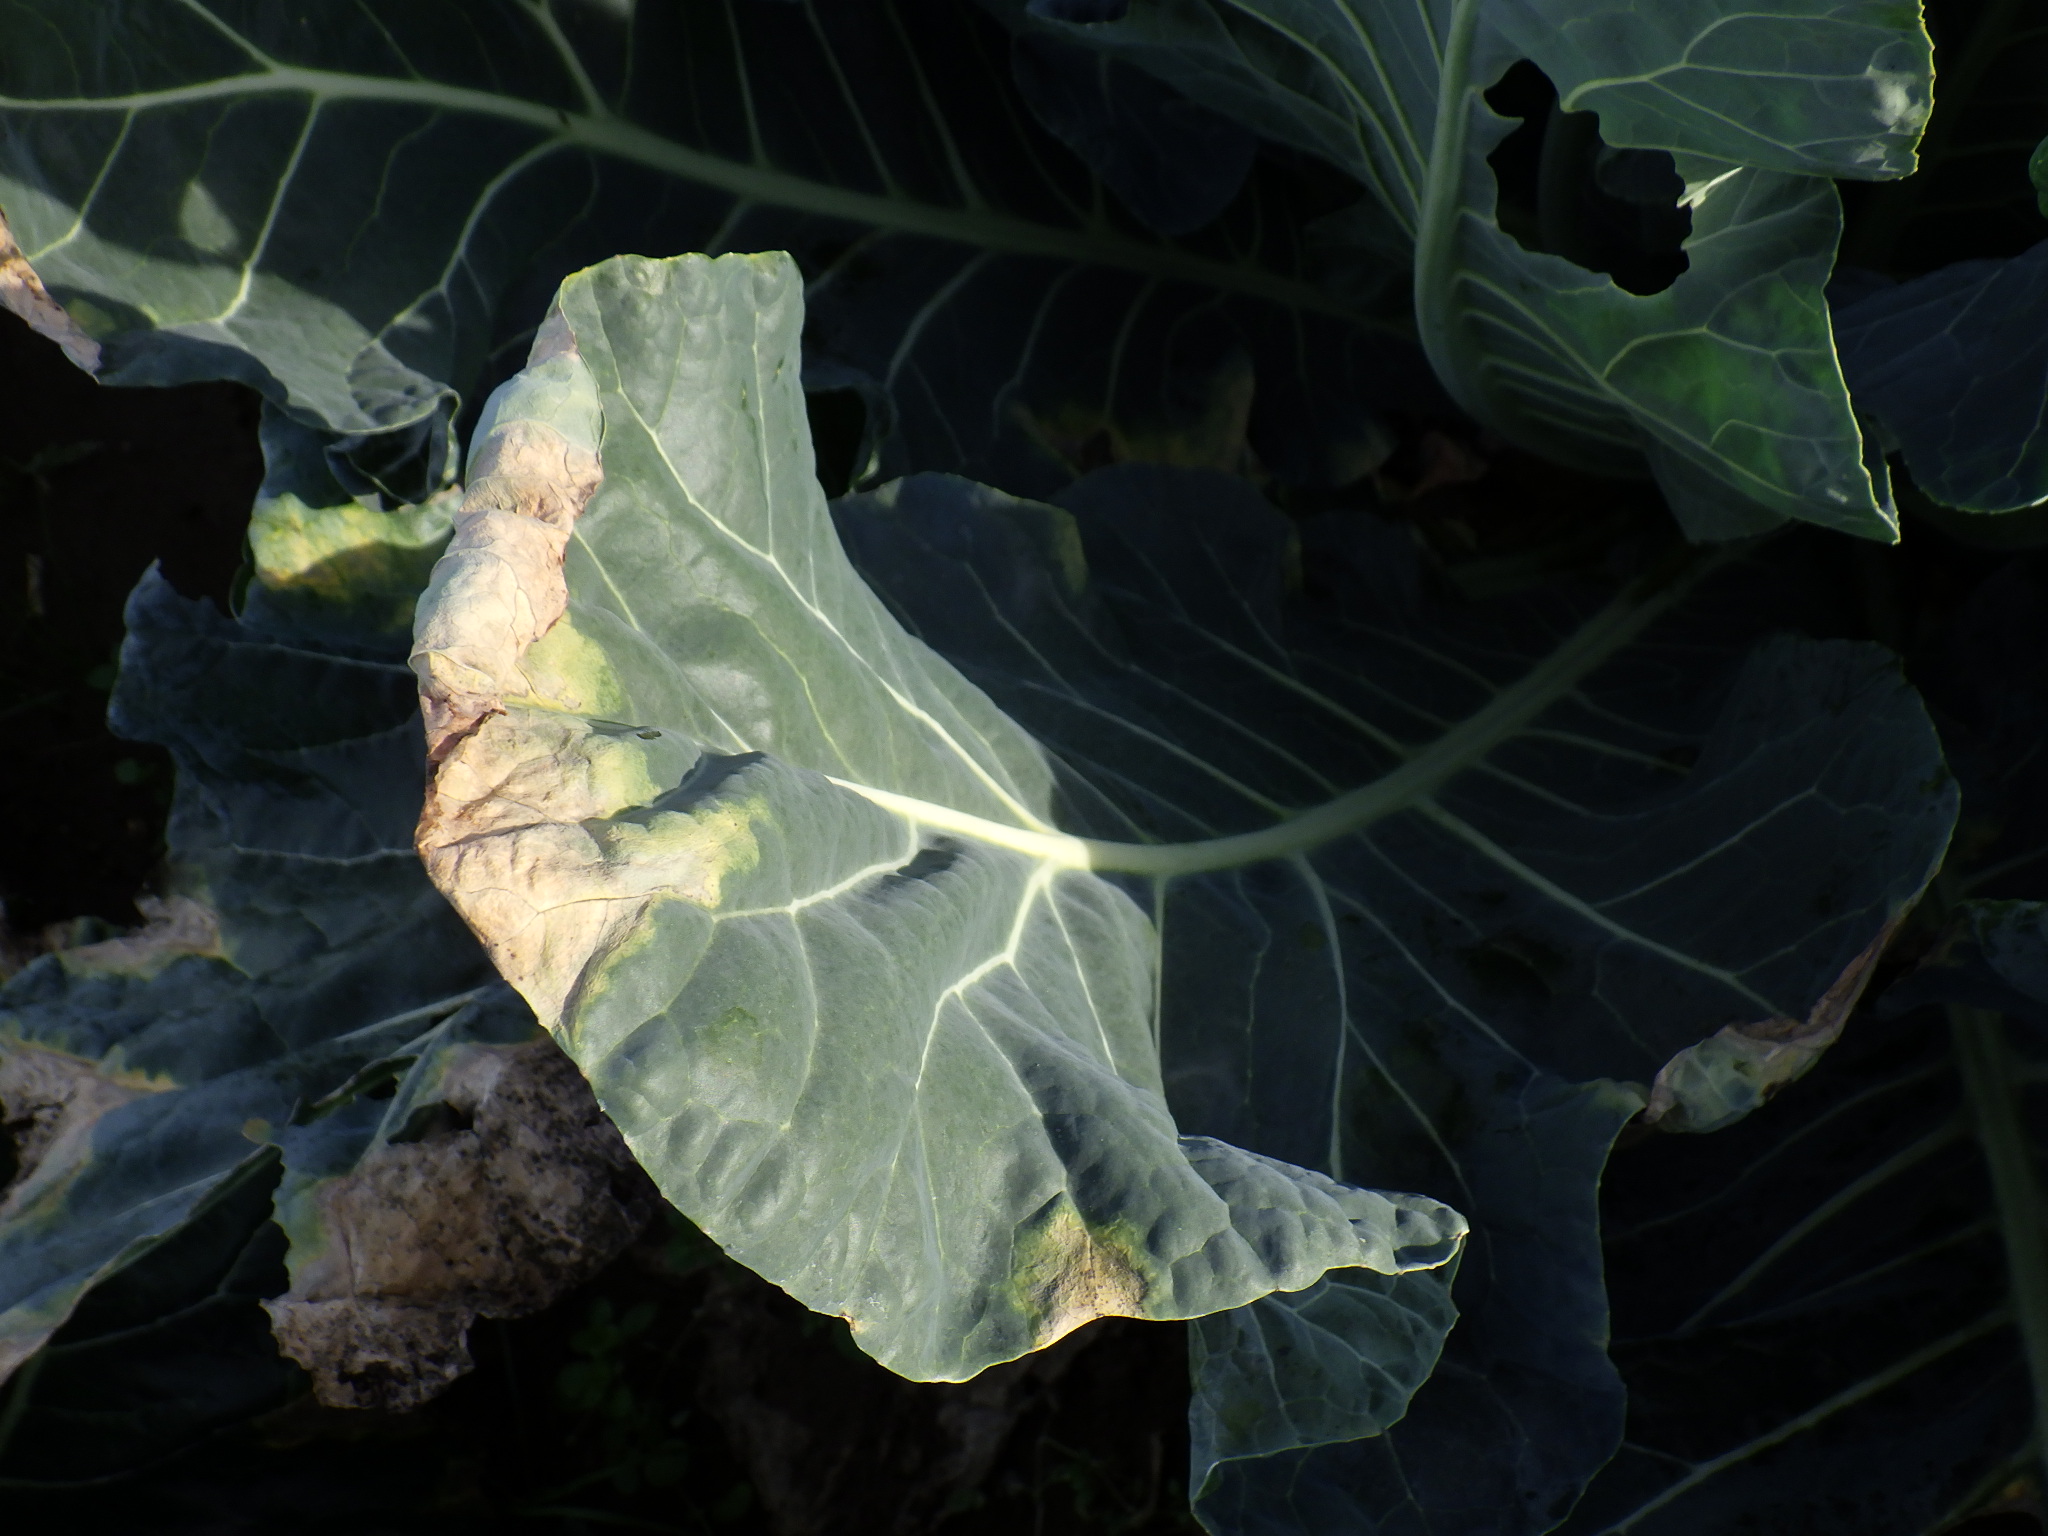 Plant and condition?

broccoli, downy mildew
